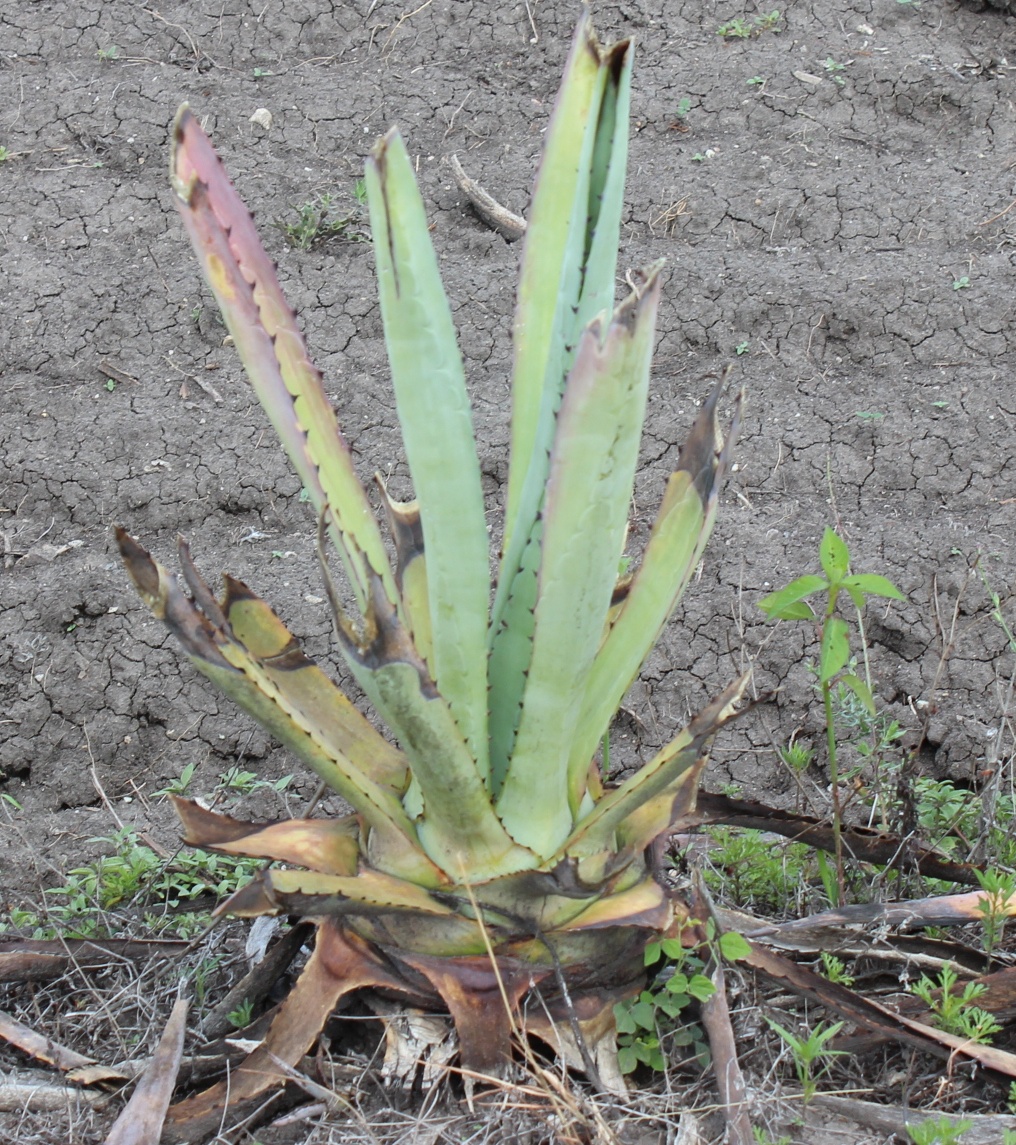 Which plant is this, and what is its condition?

agave, sick
